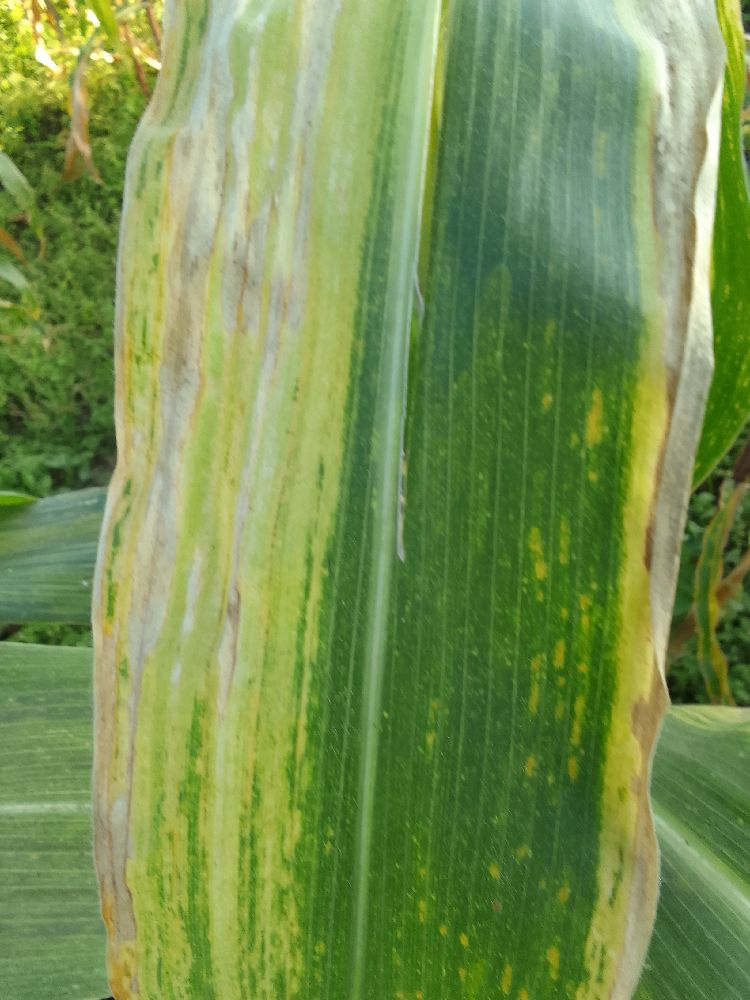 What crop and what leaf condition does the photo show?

maize, maize lethal necrosis
